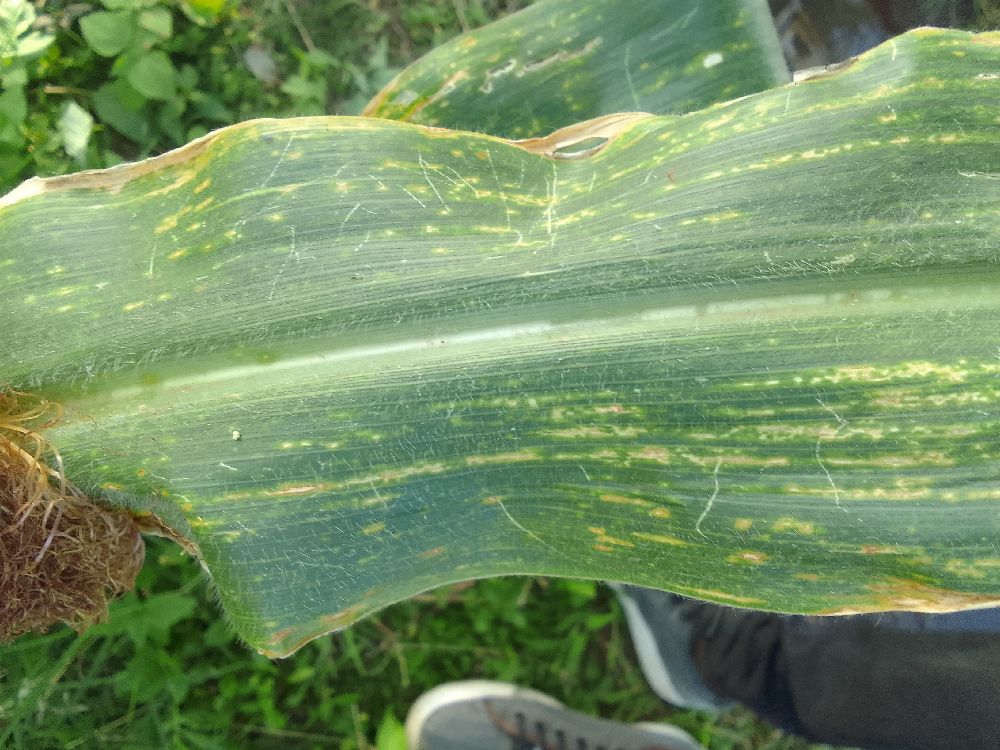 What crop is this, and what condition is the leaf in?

maize, maize lethal necrosis
